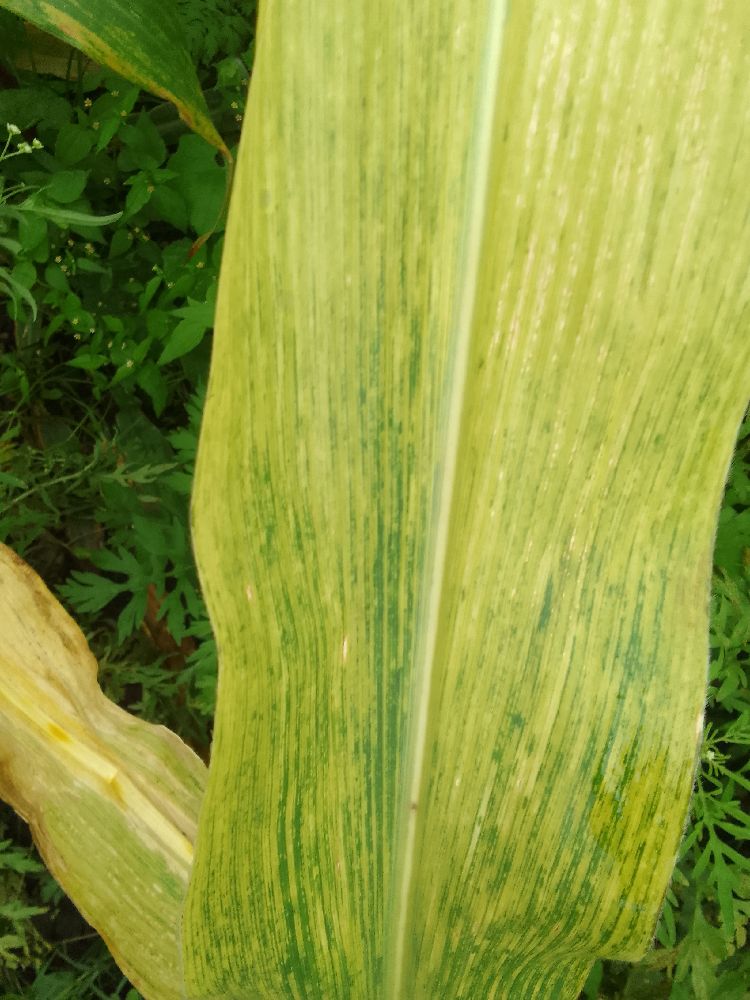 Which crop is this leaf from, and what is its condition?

maize, maize lethal necrosis
